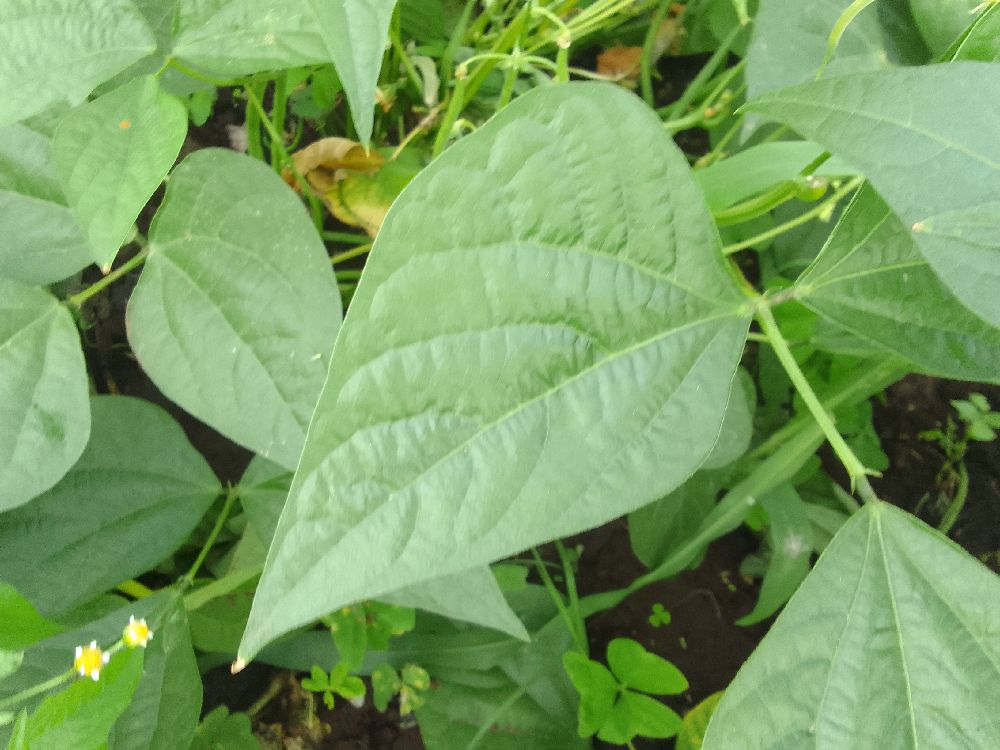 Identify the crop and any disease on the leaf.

common bean, healthy
